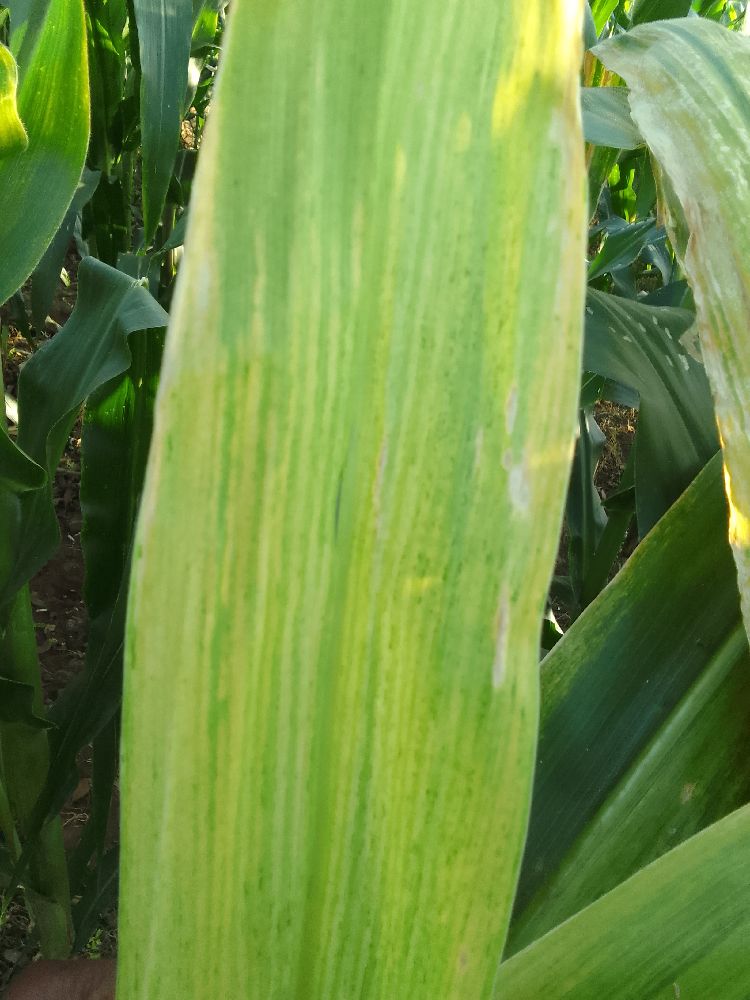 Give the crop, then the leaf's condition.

maize, maize lethal necrosis
